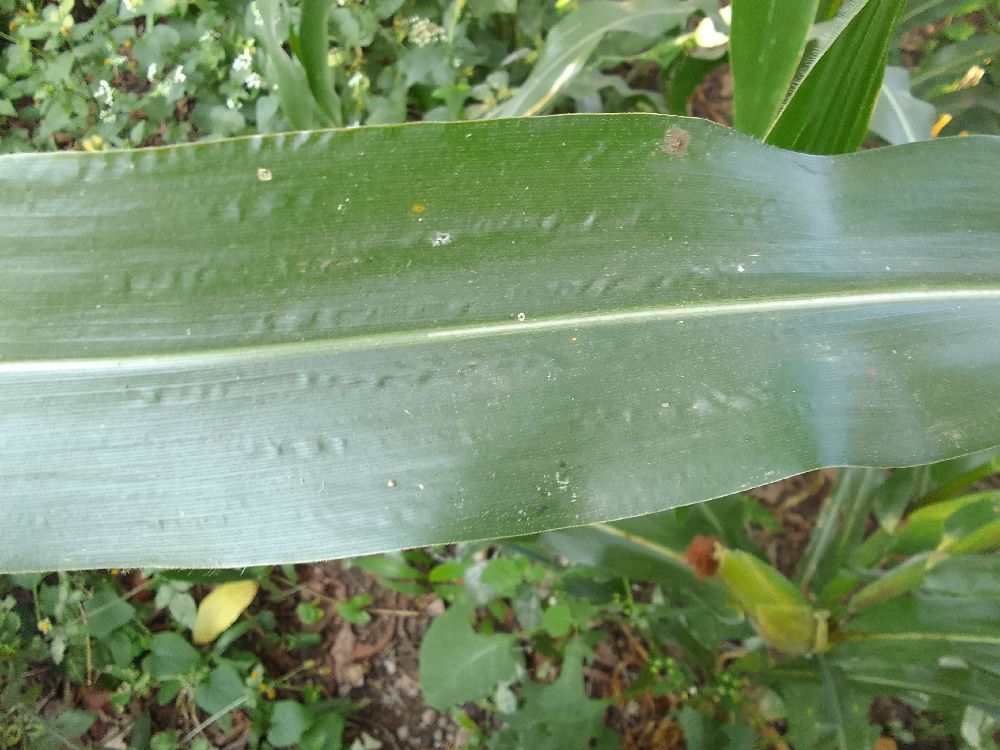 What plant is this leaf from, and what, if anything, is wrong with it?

maize, healthy
